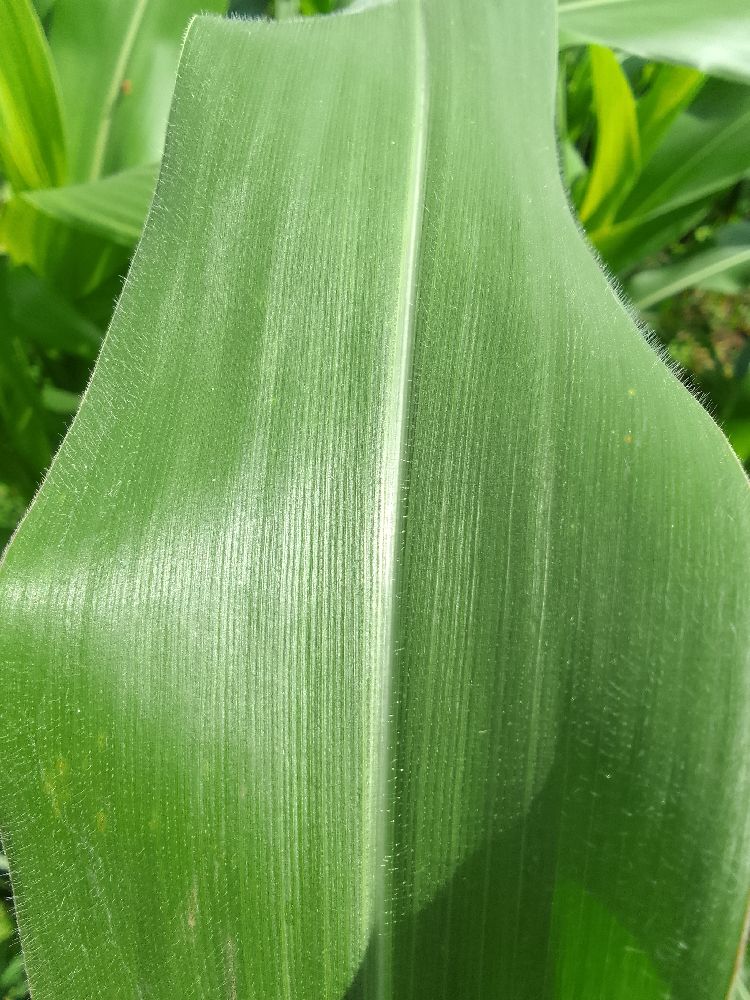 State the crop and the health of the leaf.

maize, healthy
